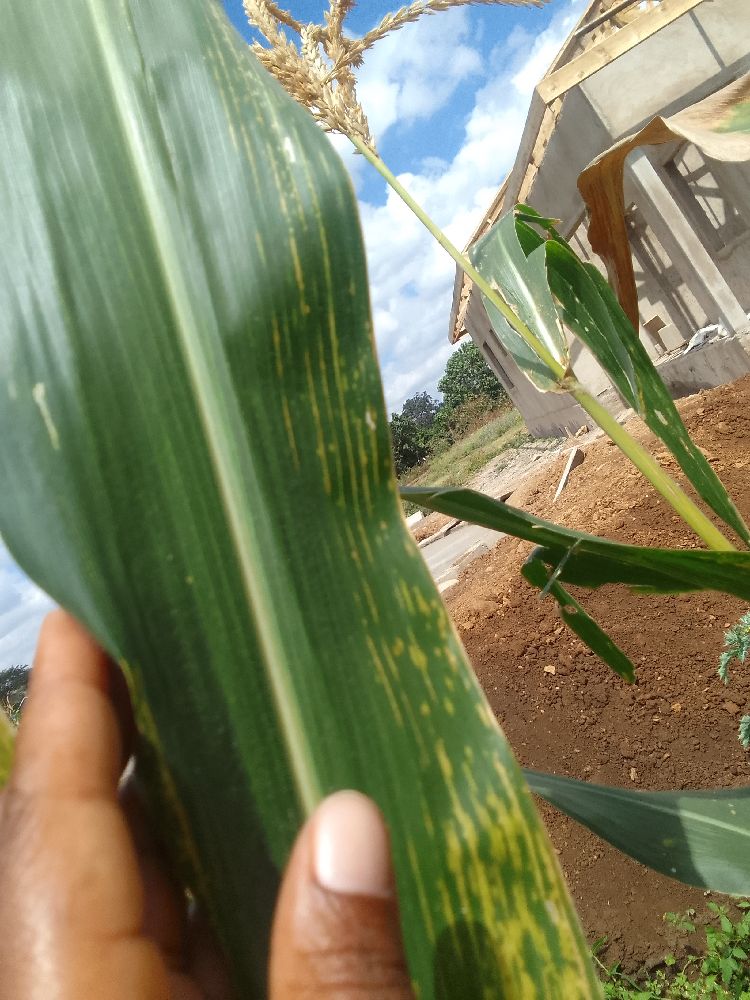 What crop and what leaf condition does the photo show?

maize, maize lethal necrosis
